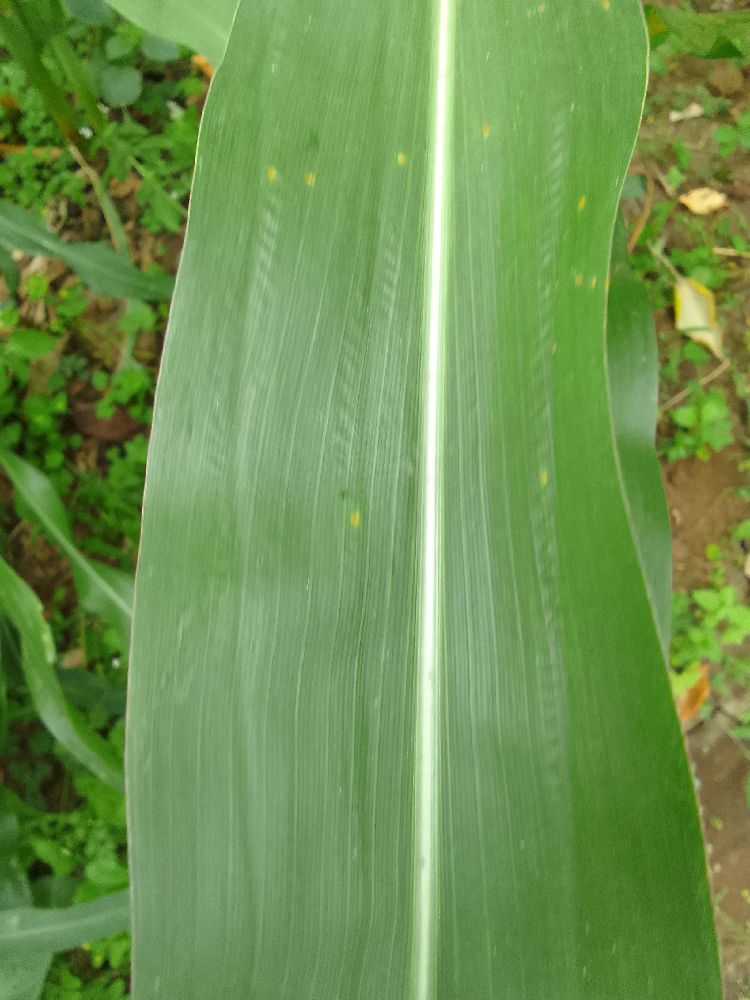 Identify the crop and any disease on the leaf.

maize, healthy
